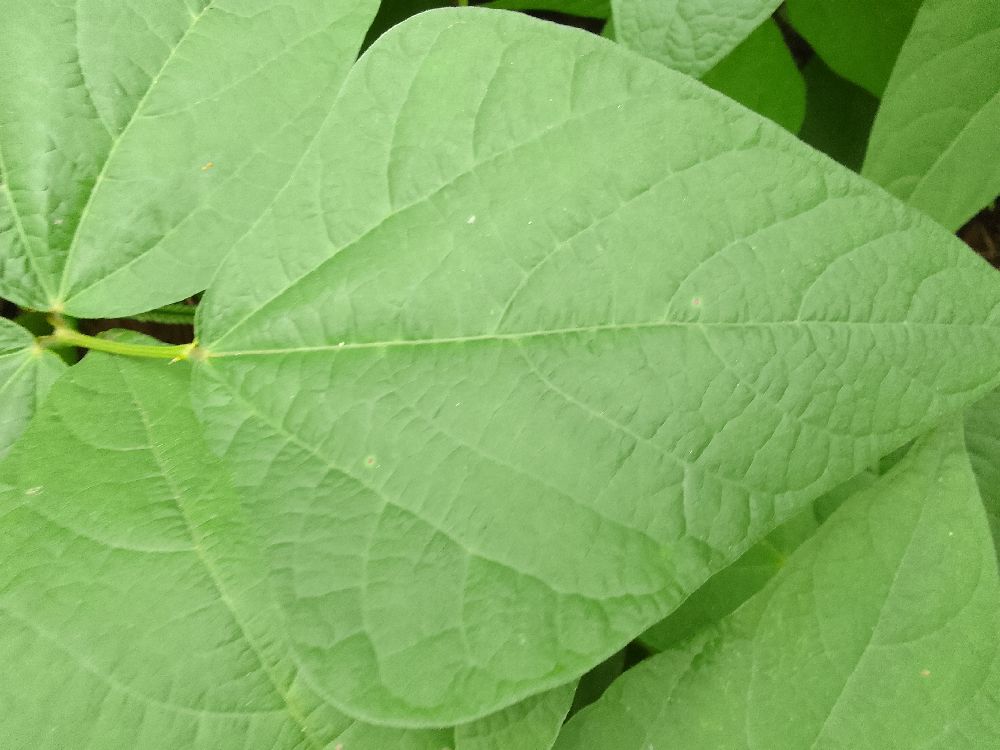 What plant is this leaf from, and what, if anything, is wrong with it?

common bean, healthy
